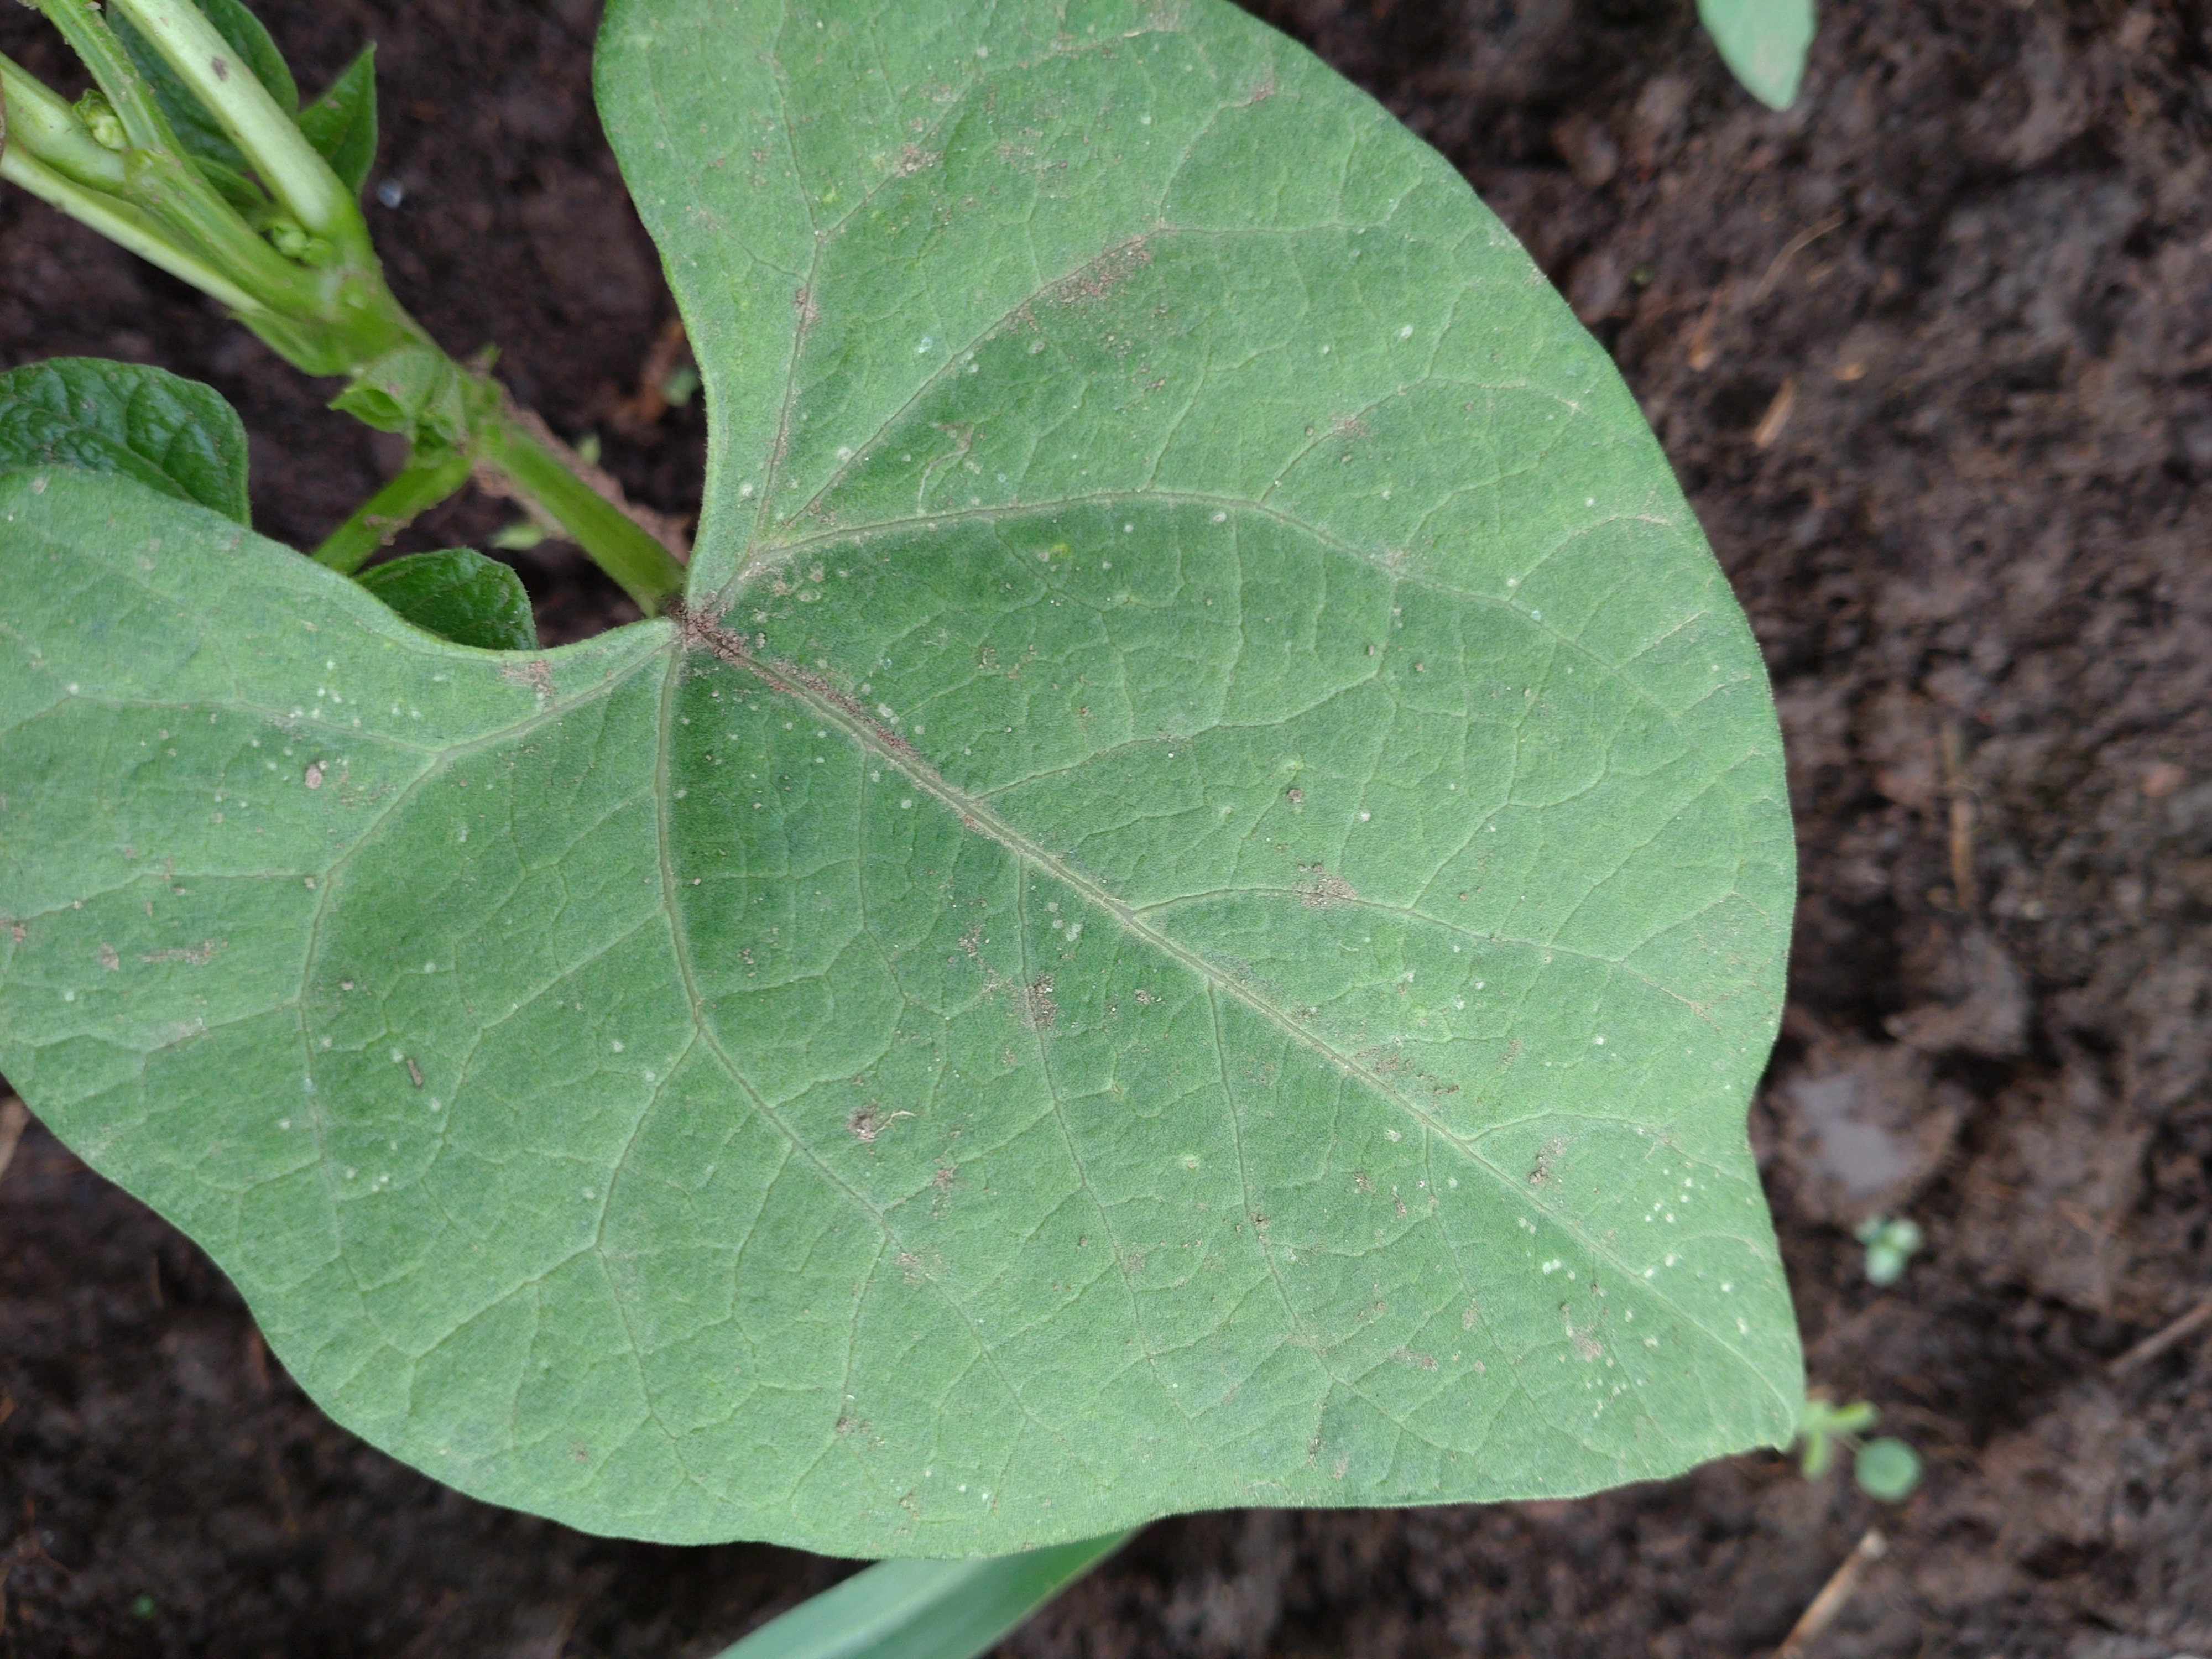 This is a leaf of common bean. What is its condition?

healthy
